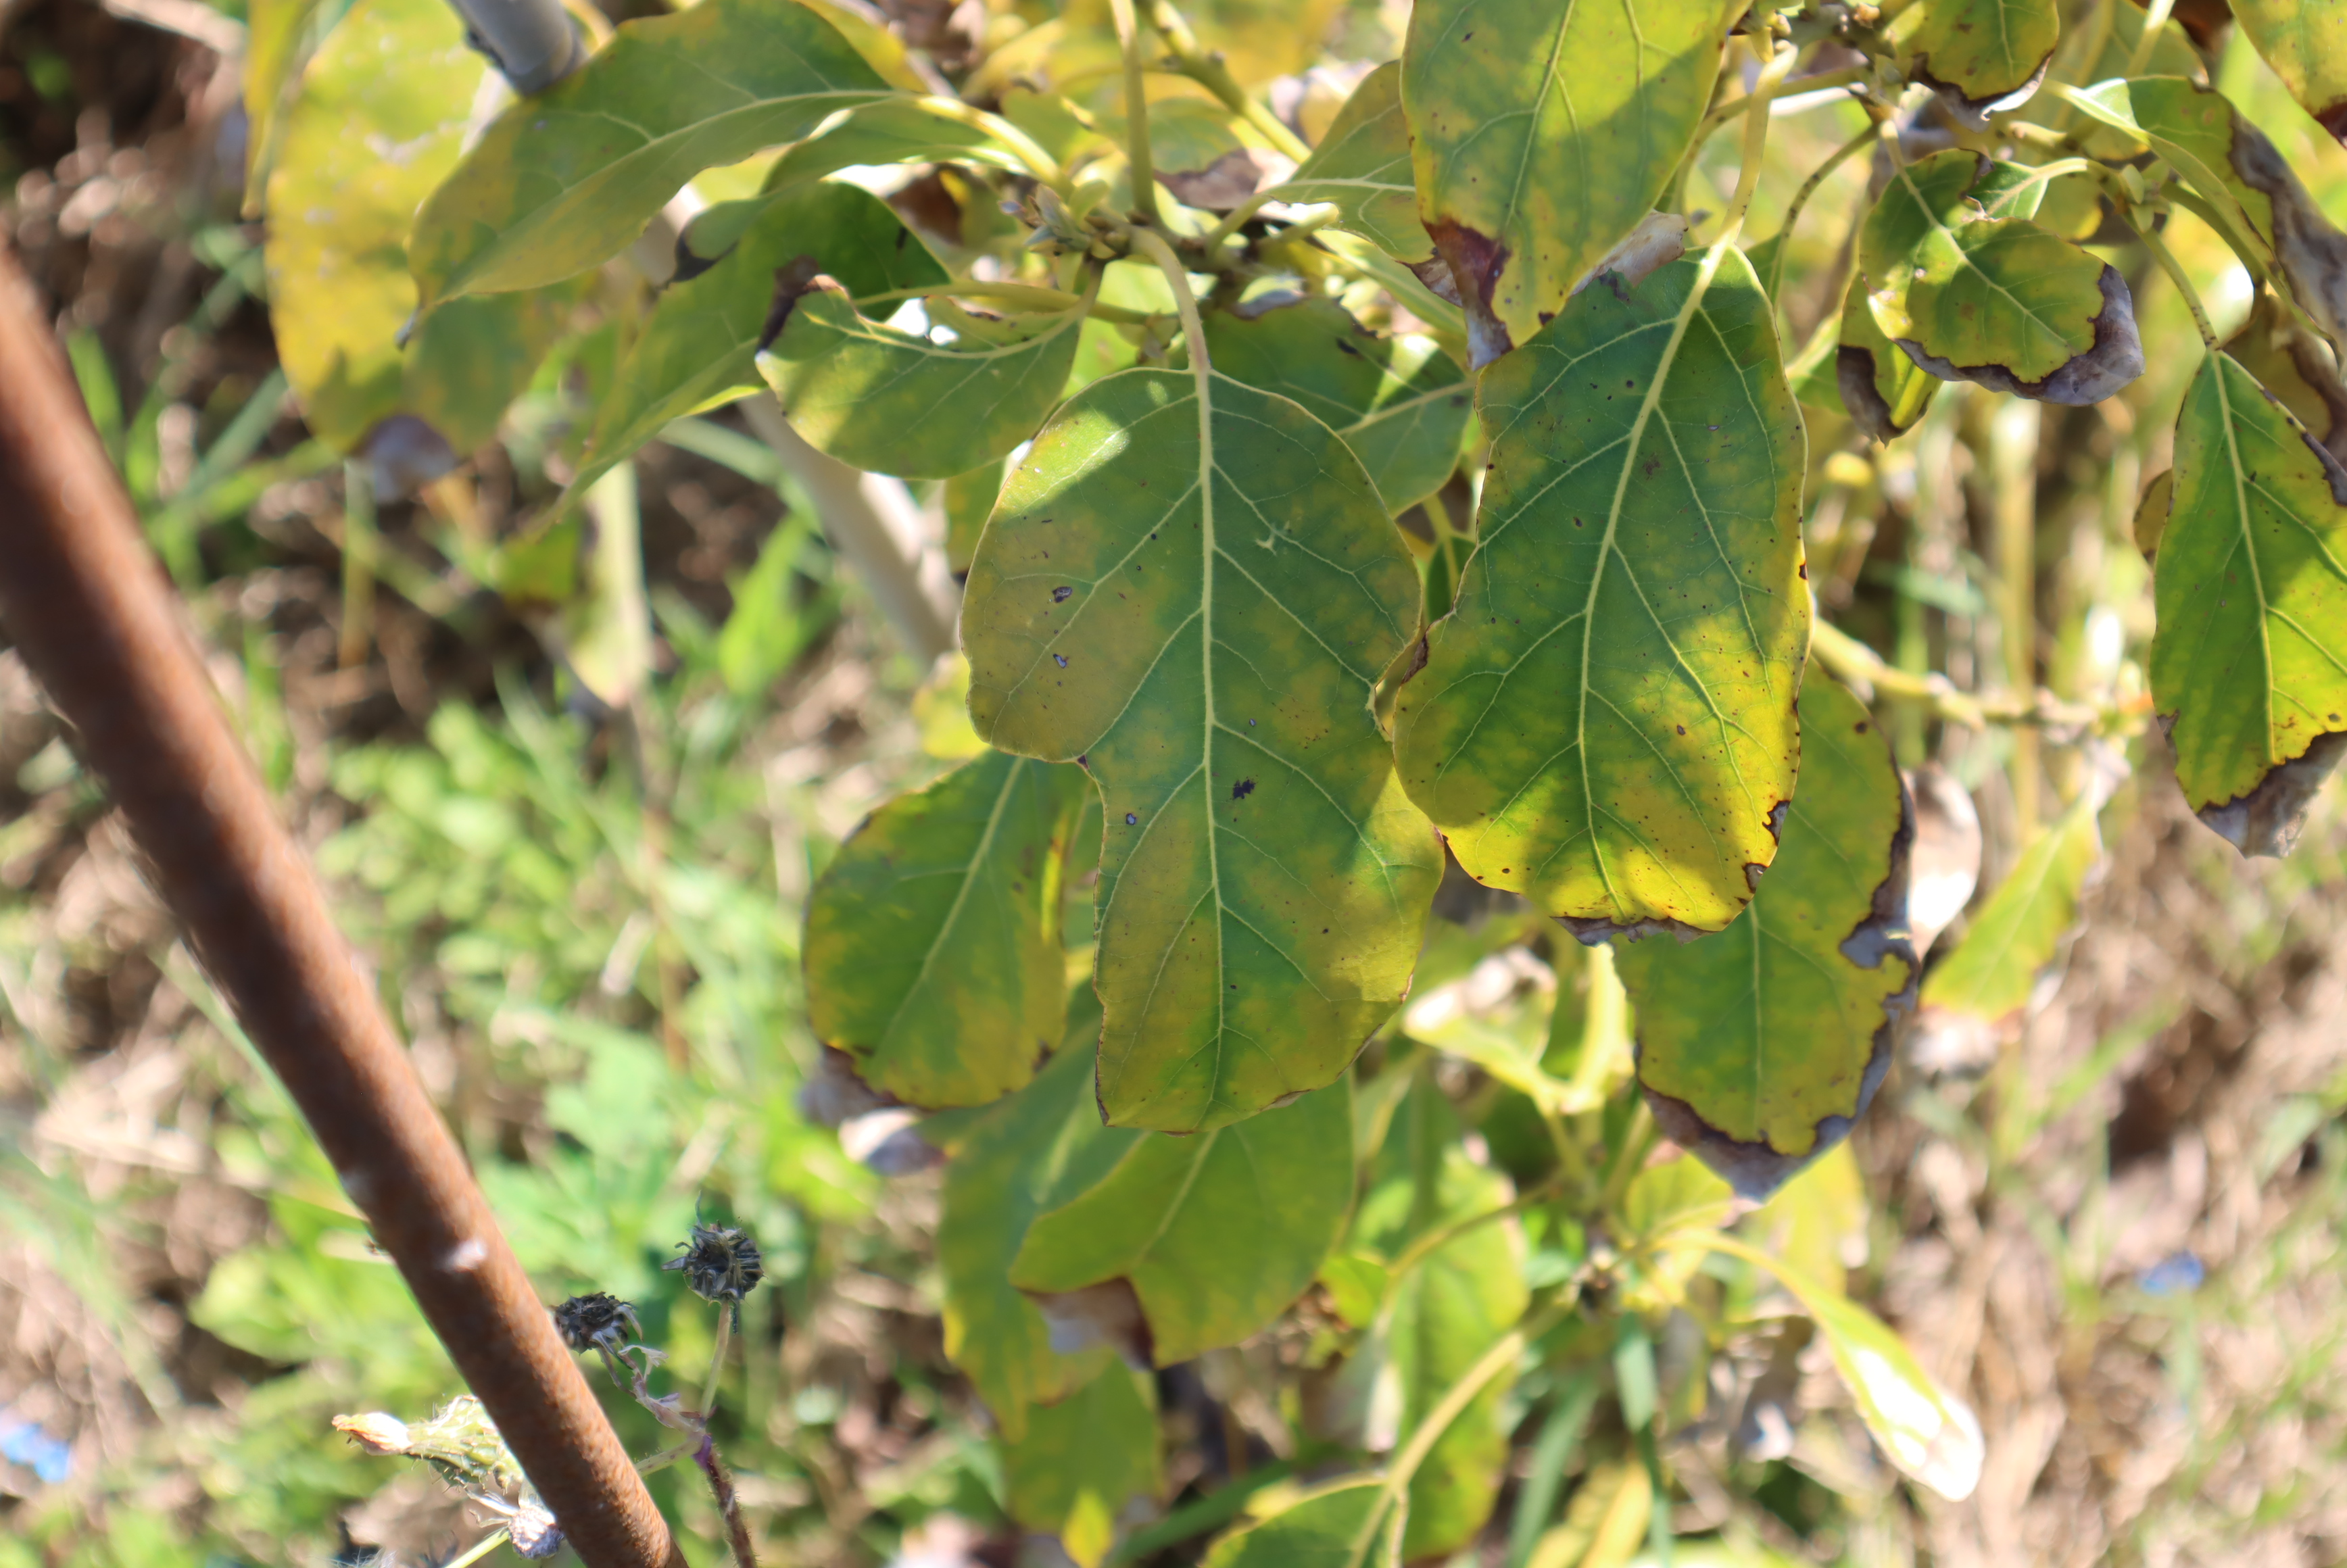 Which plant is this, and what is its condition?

avocado, alternaria, frost damage, unknown
